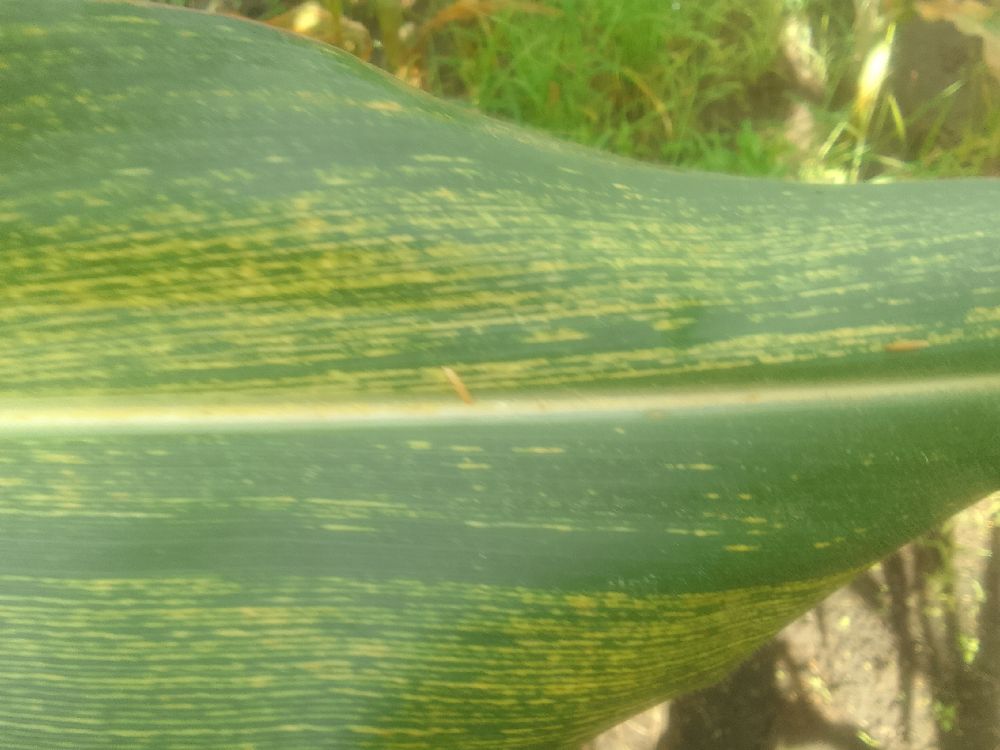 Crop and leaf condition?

maize, maize streak virus
